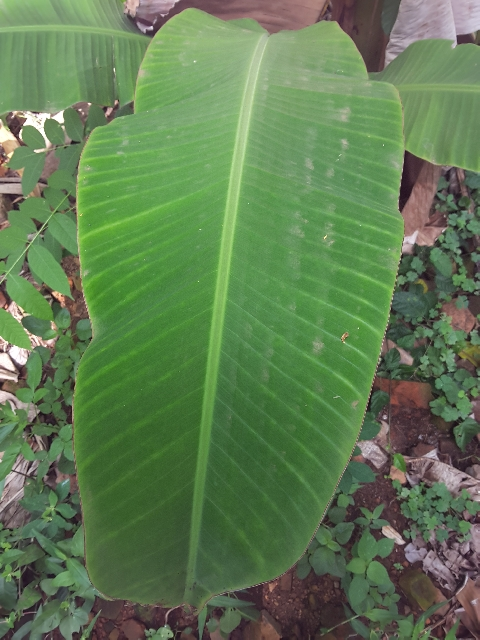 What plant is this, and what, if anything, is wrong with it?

banana, healthy
